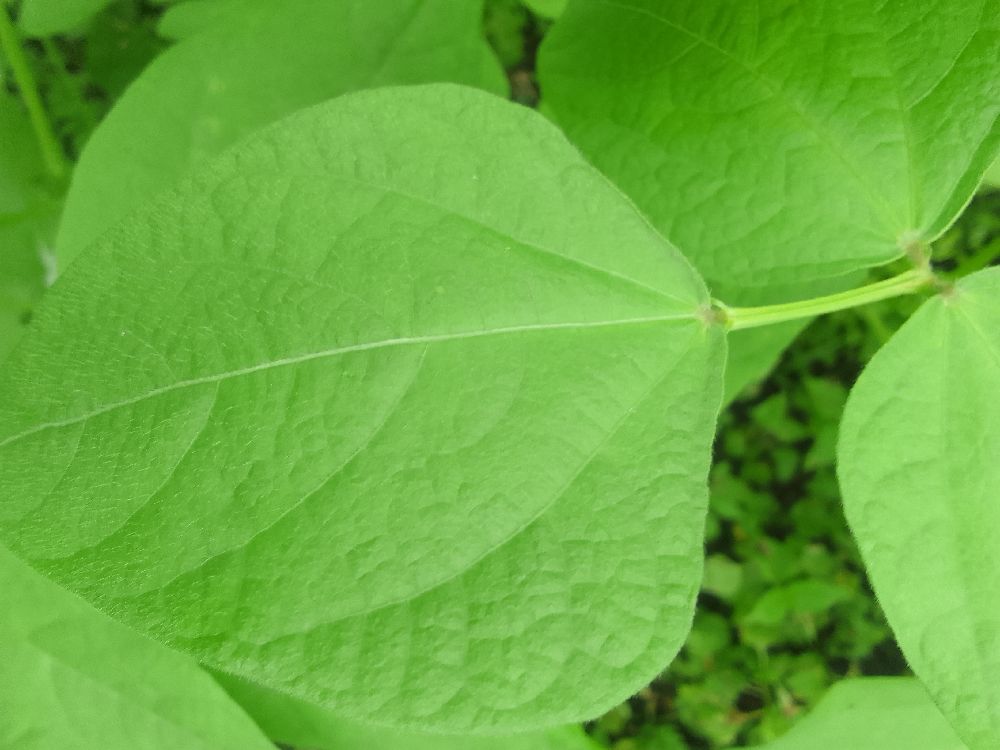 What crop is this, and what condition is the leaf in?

common bean, healthy
